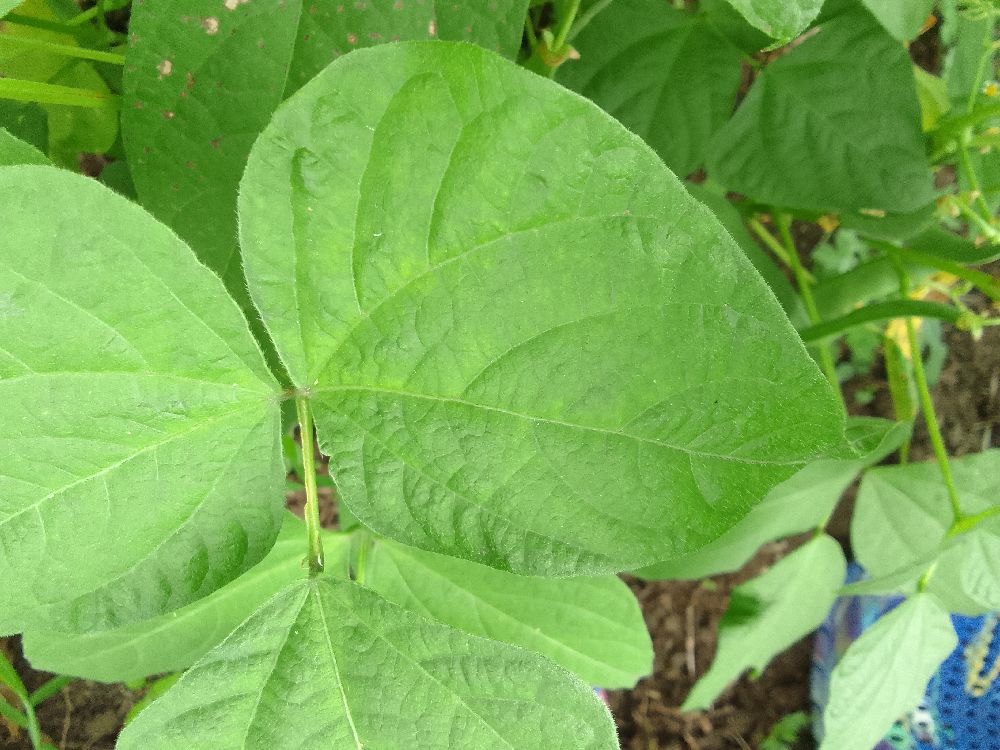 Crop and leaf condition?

common bean, healthy
